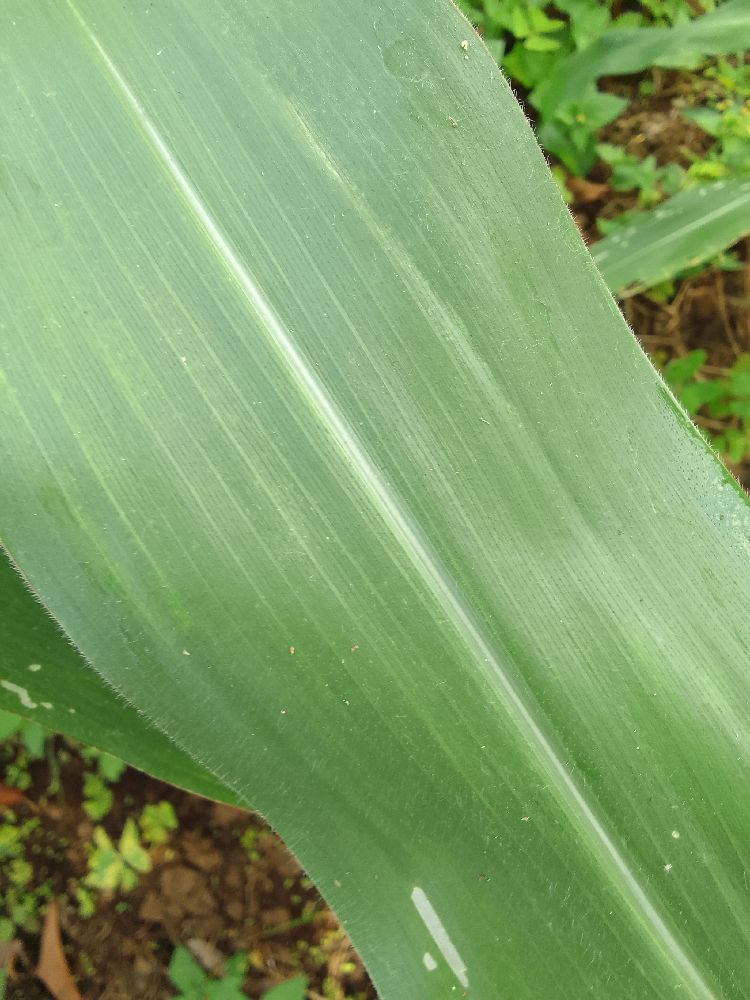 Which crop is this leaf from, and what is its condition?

maize, healthy
